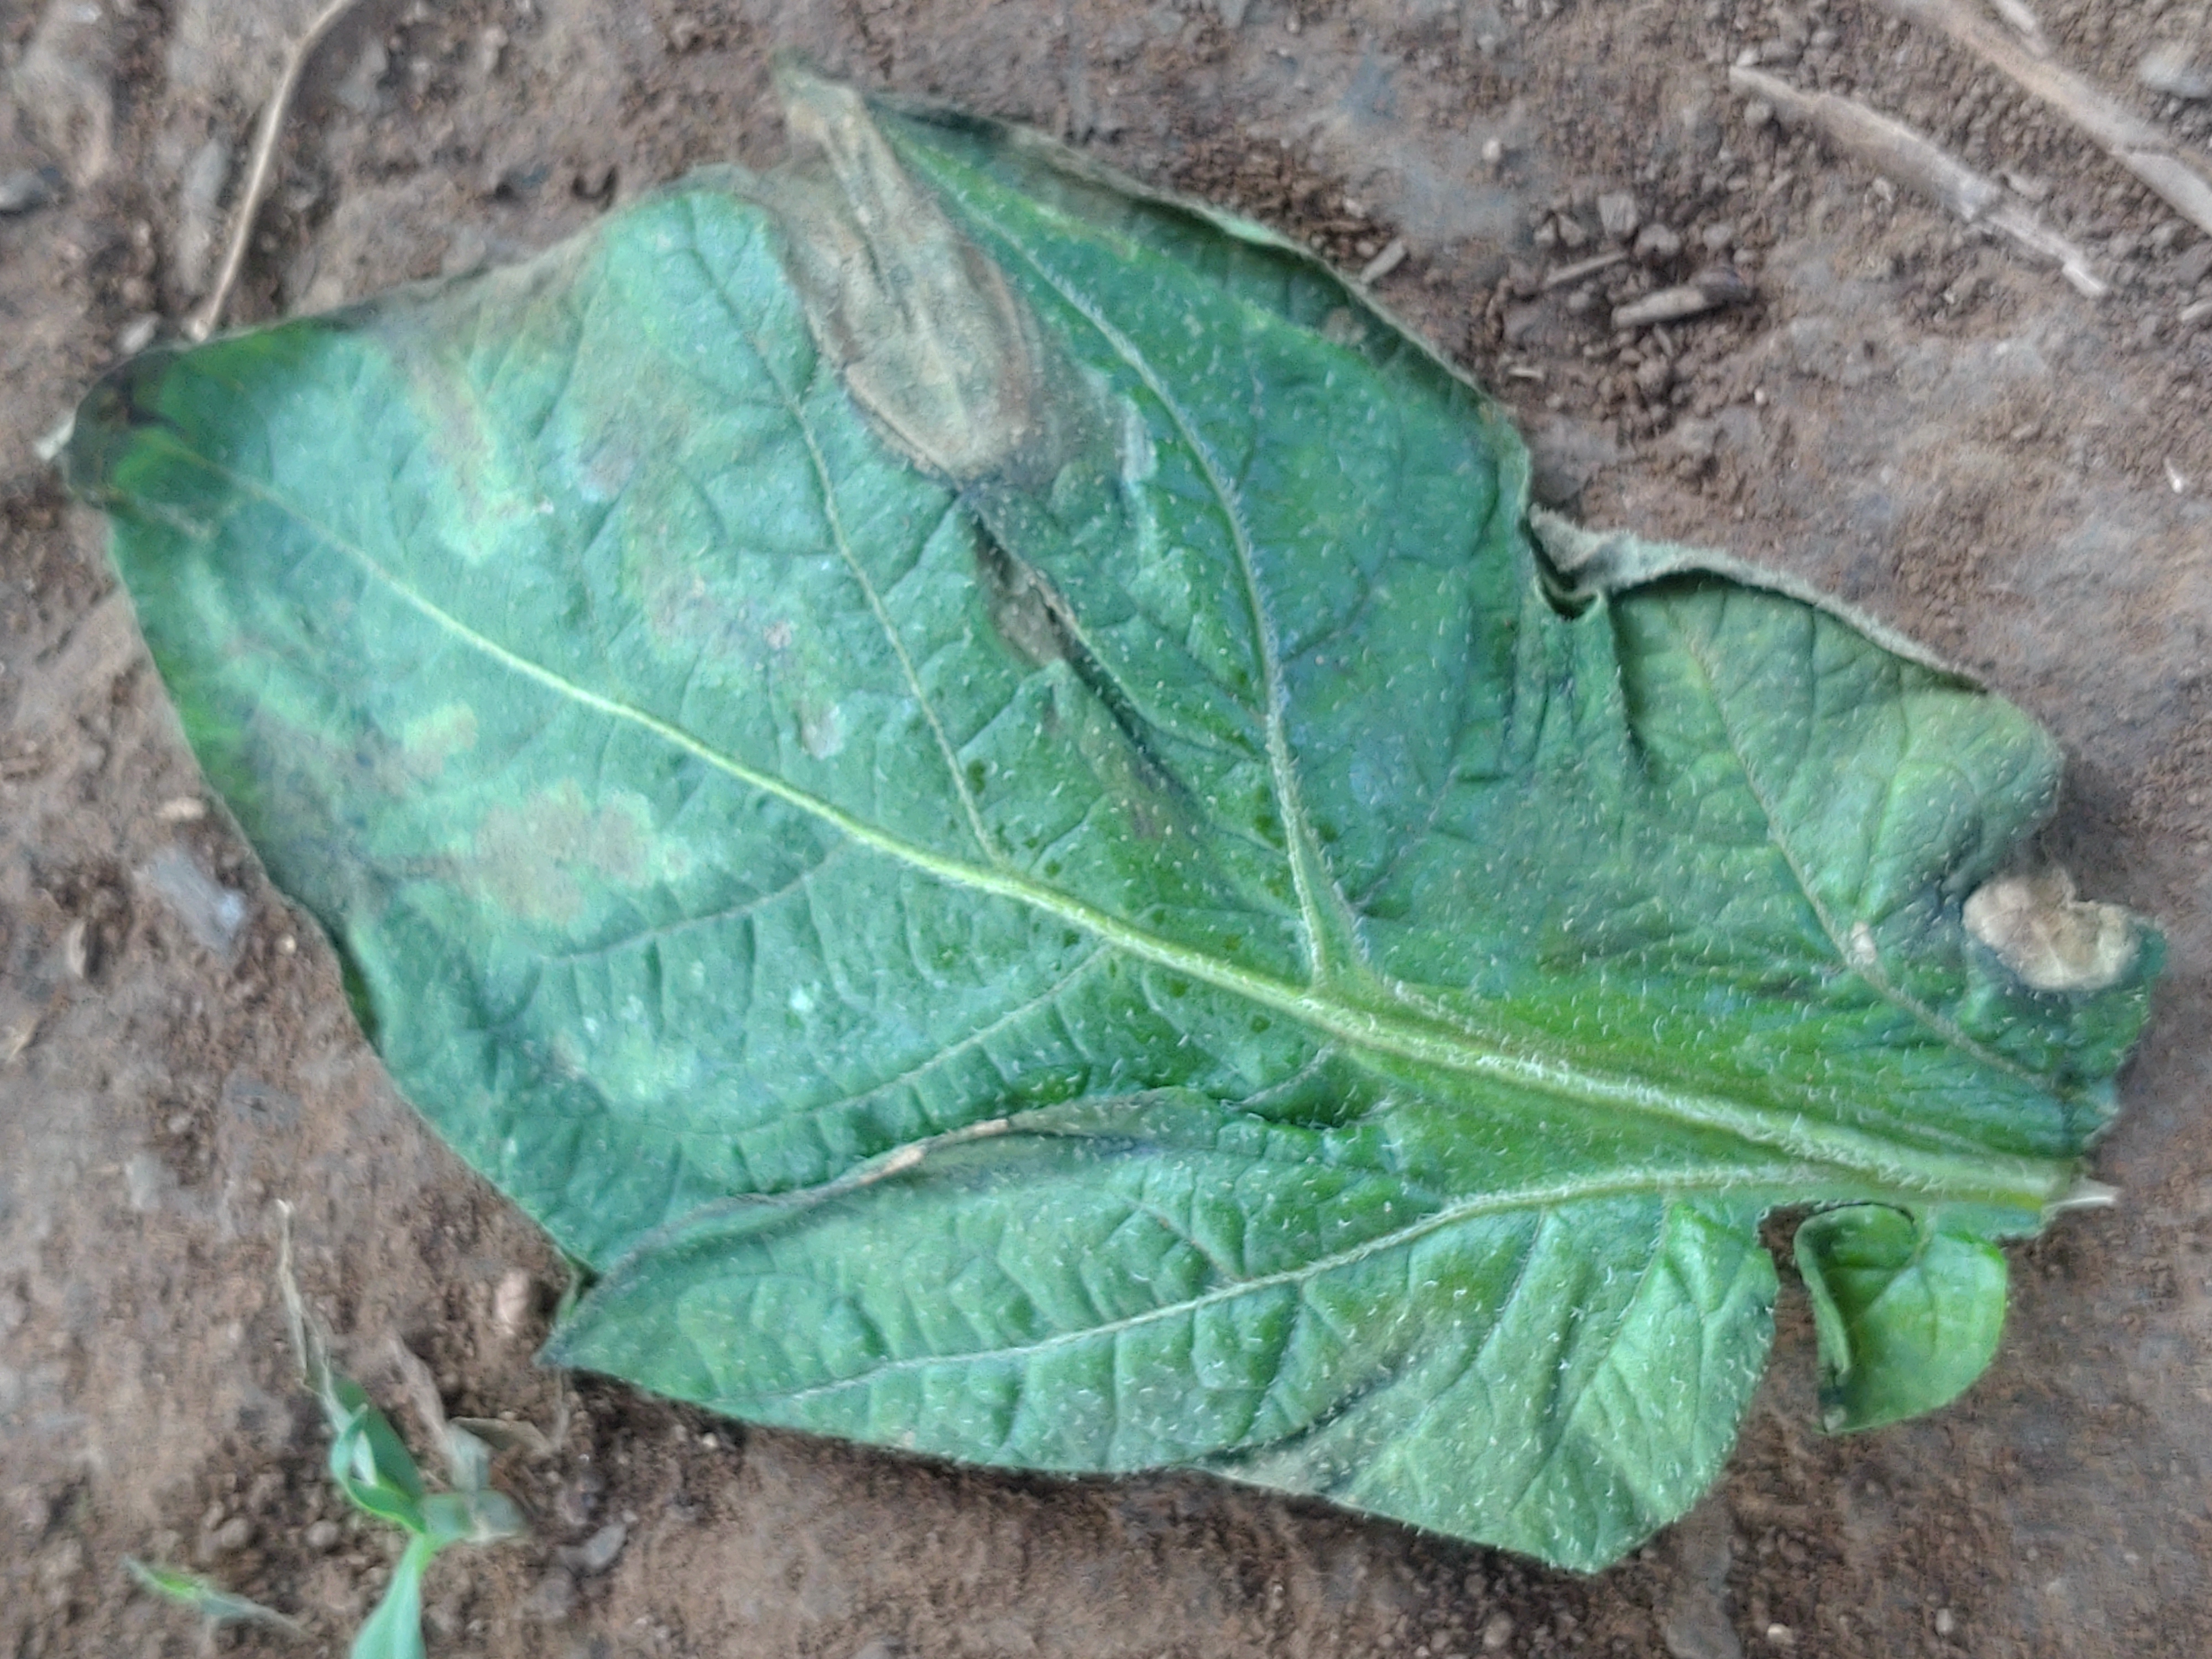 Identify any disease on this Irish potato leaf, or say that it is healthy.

early blight
